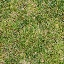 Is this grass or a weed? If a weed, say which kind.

grass
